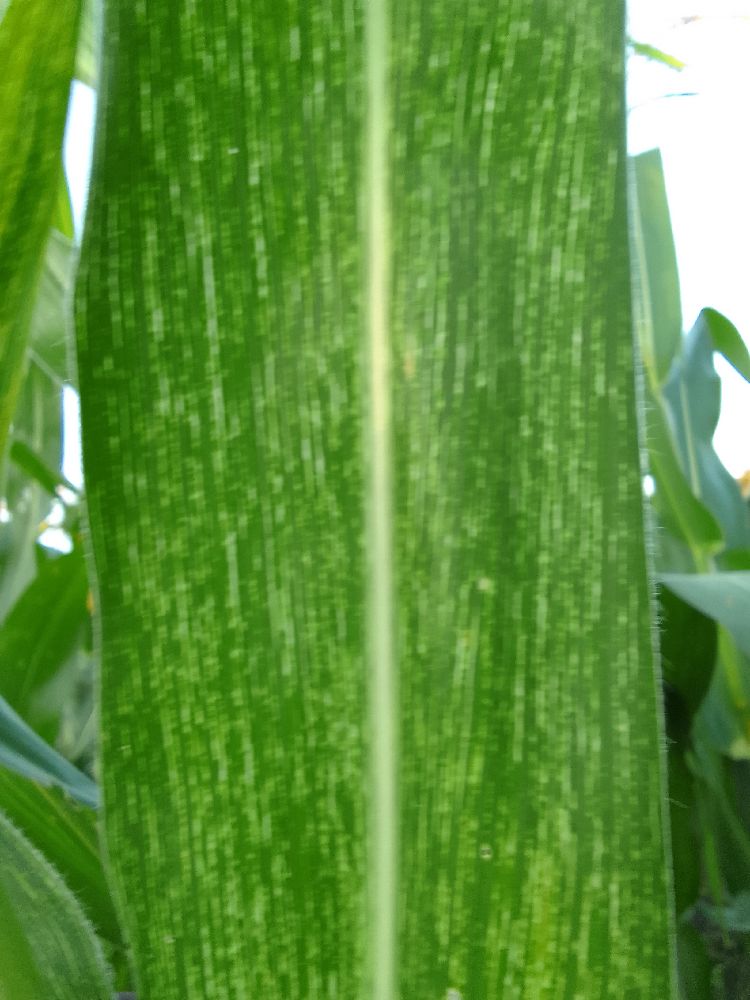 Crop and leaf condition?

maize, maize streak virus
